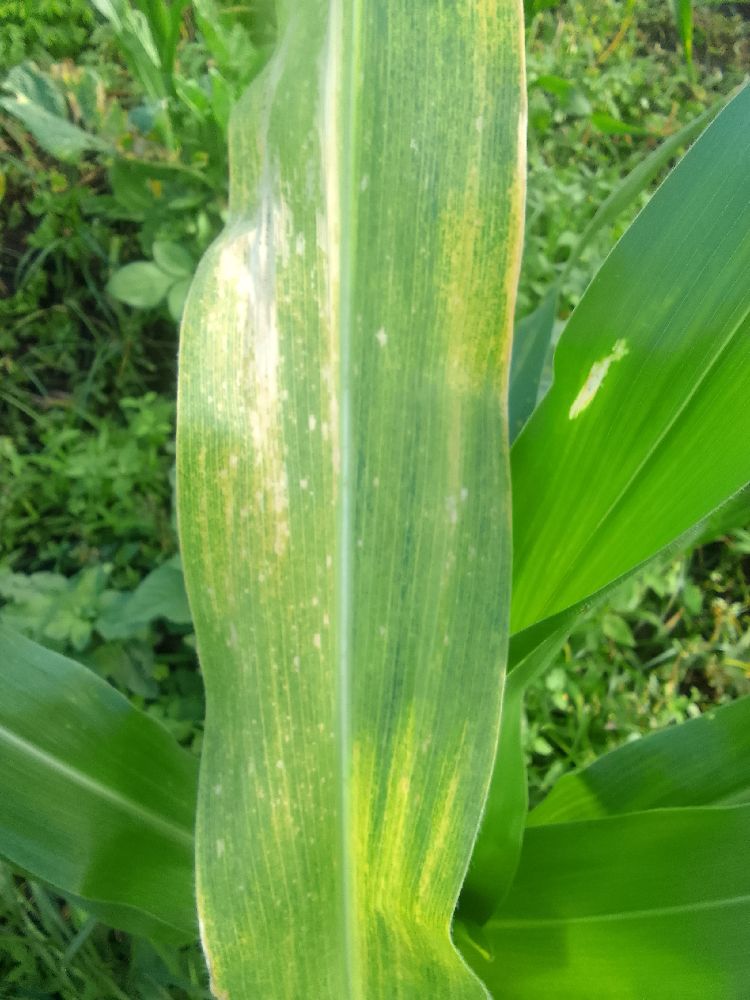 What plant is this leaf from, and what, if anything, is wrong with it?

maize, maize lethal necrosis
